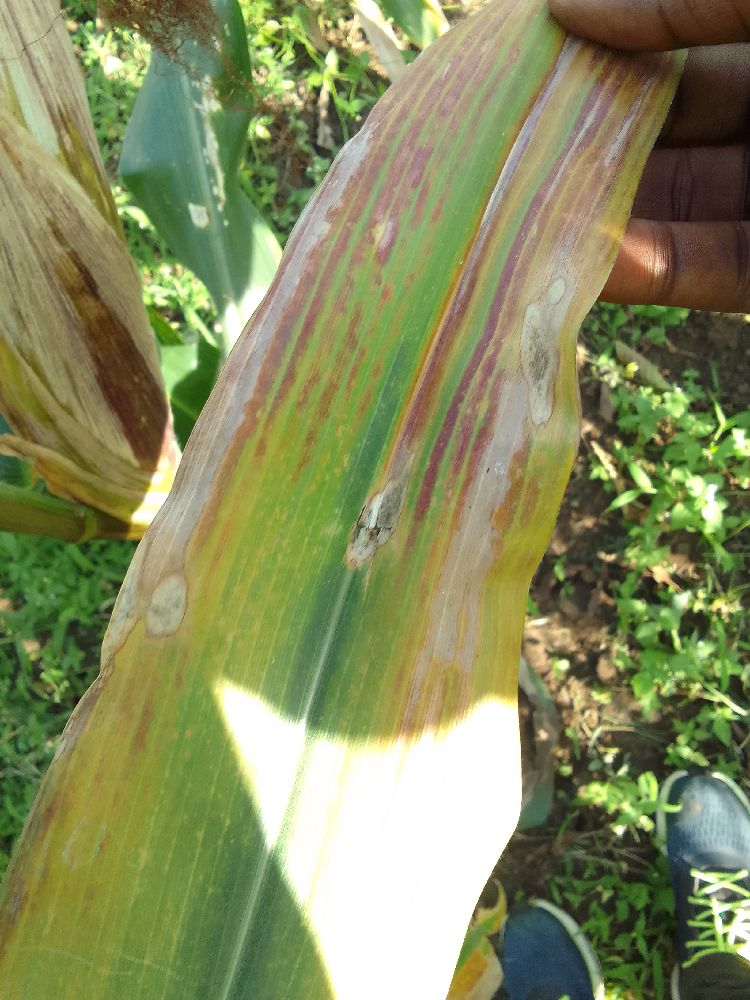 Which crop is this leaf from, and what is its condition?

maize, maize lethal necrosis
